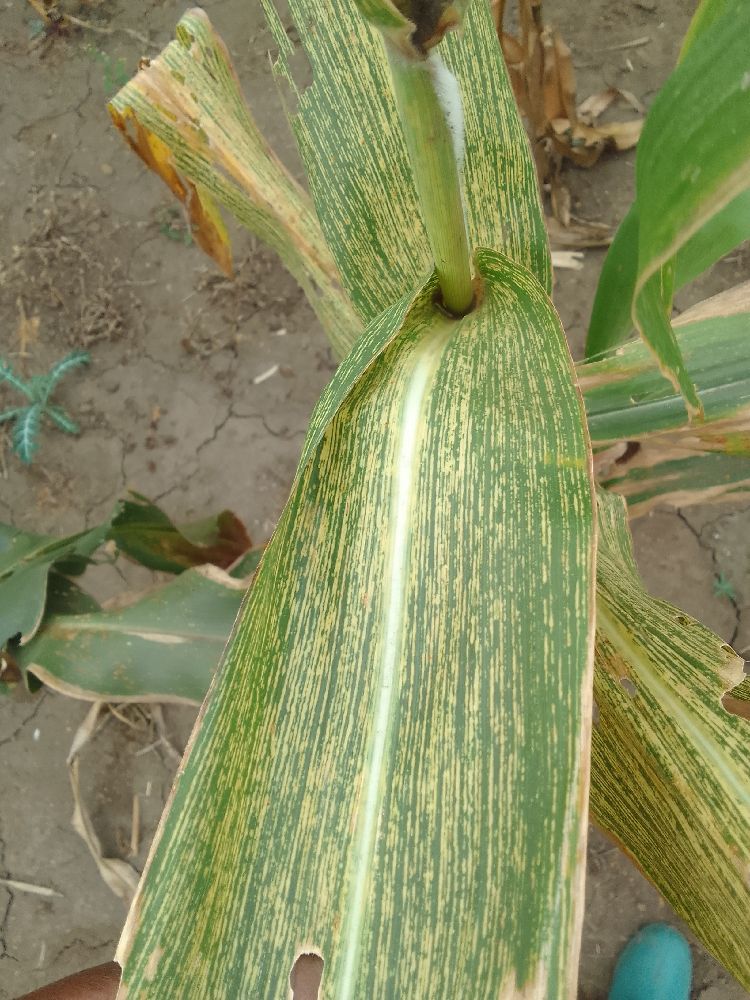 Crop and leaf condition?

maize, maize streak virus
